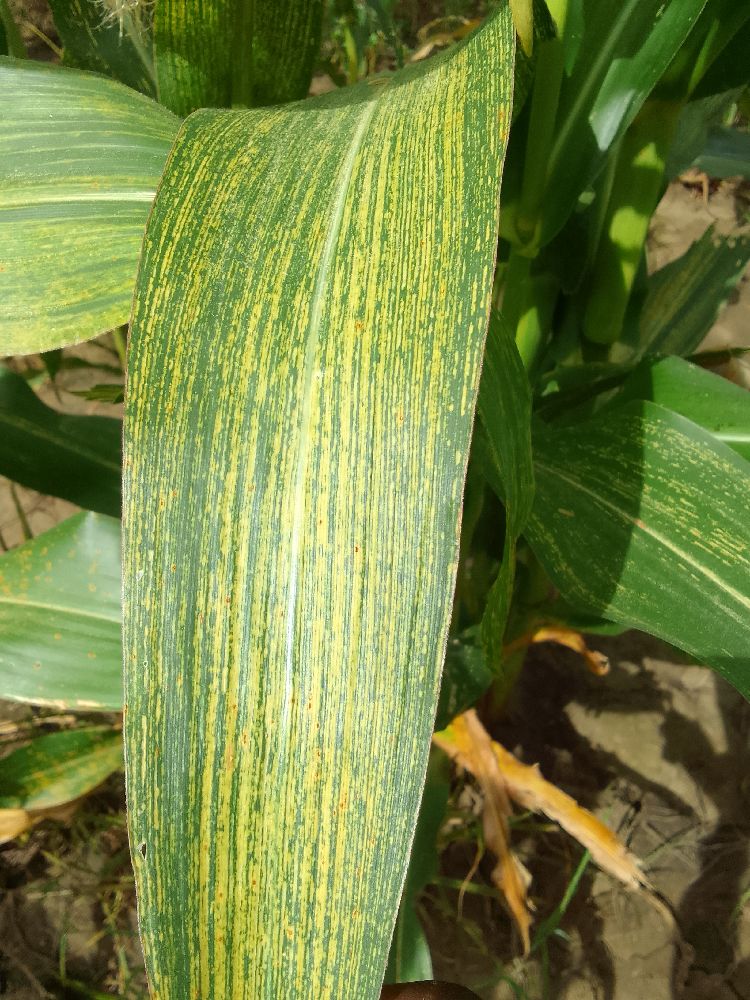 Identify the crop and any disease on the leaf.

maize, maize streak virus
